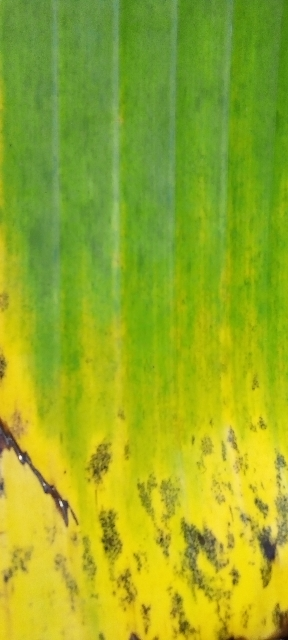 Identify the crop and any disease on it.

banana, fusarium wilt race 1
